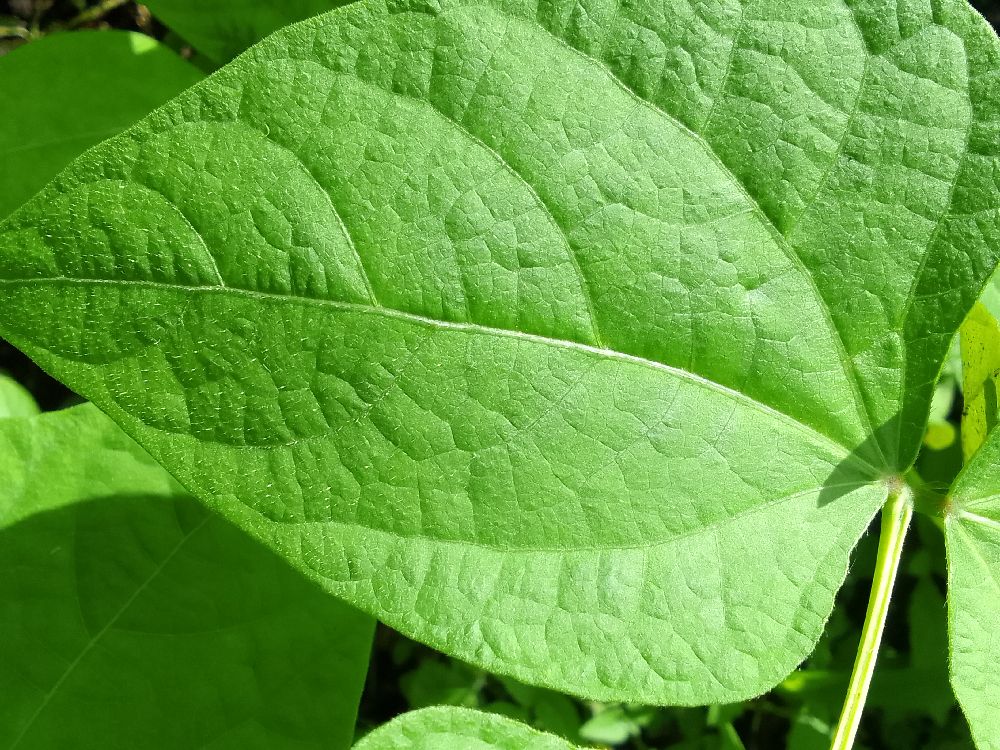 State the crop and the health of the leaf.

common bean, healthy
